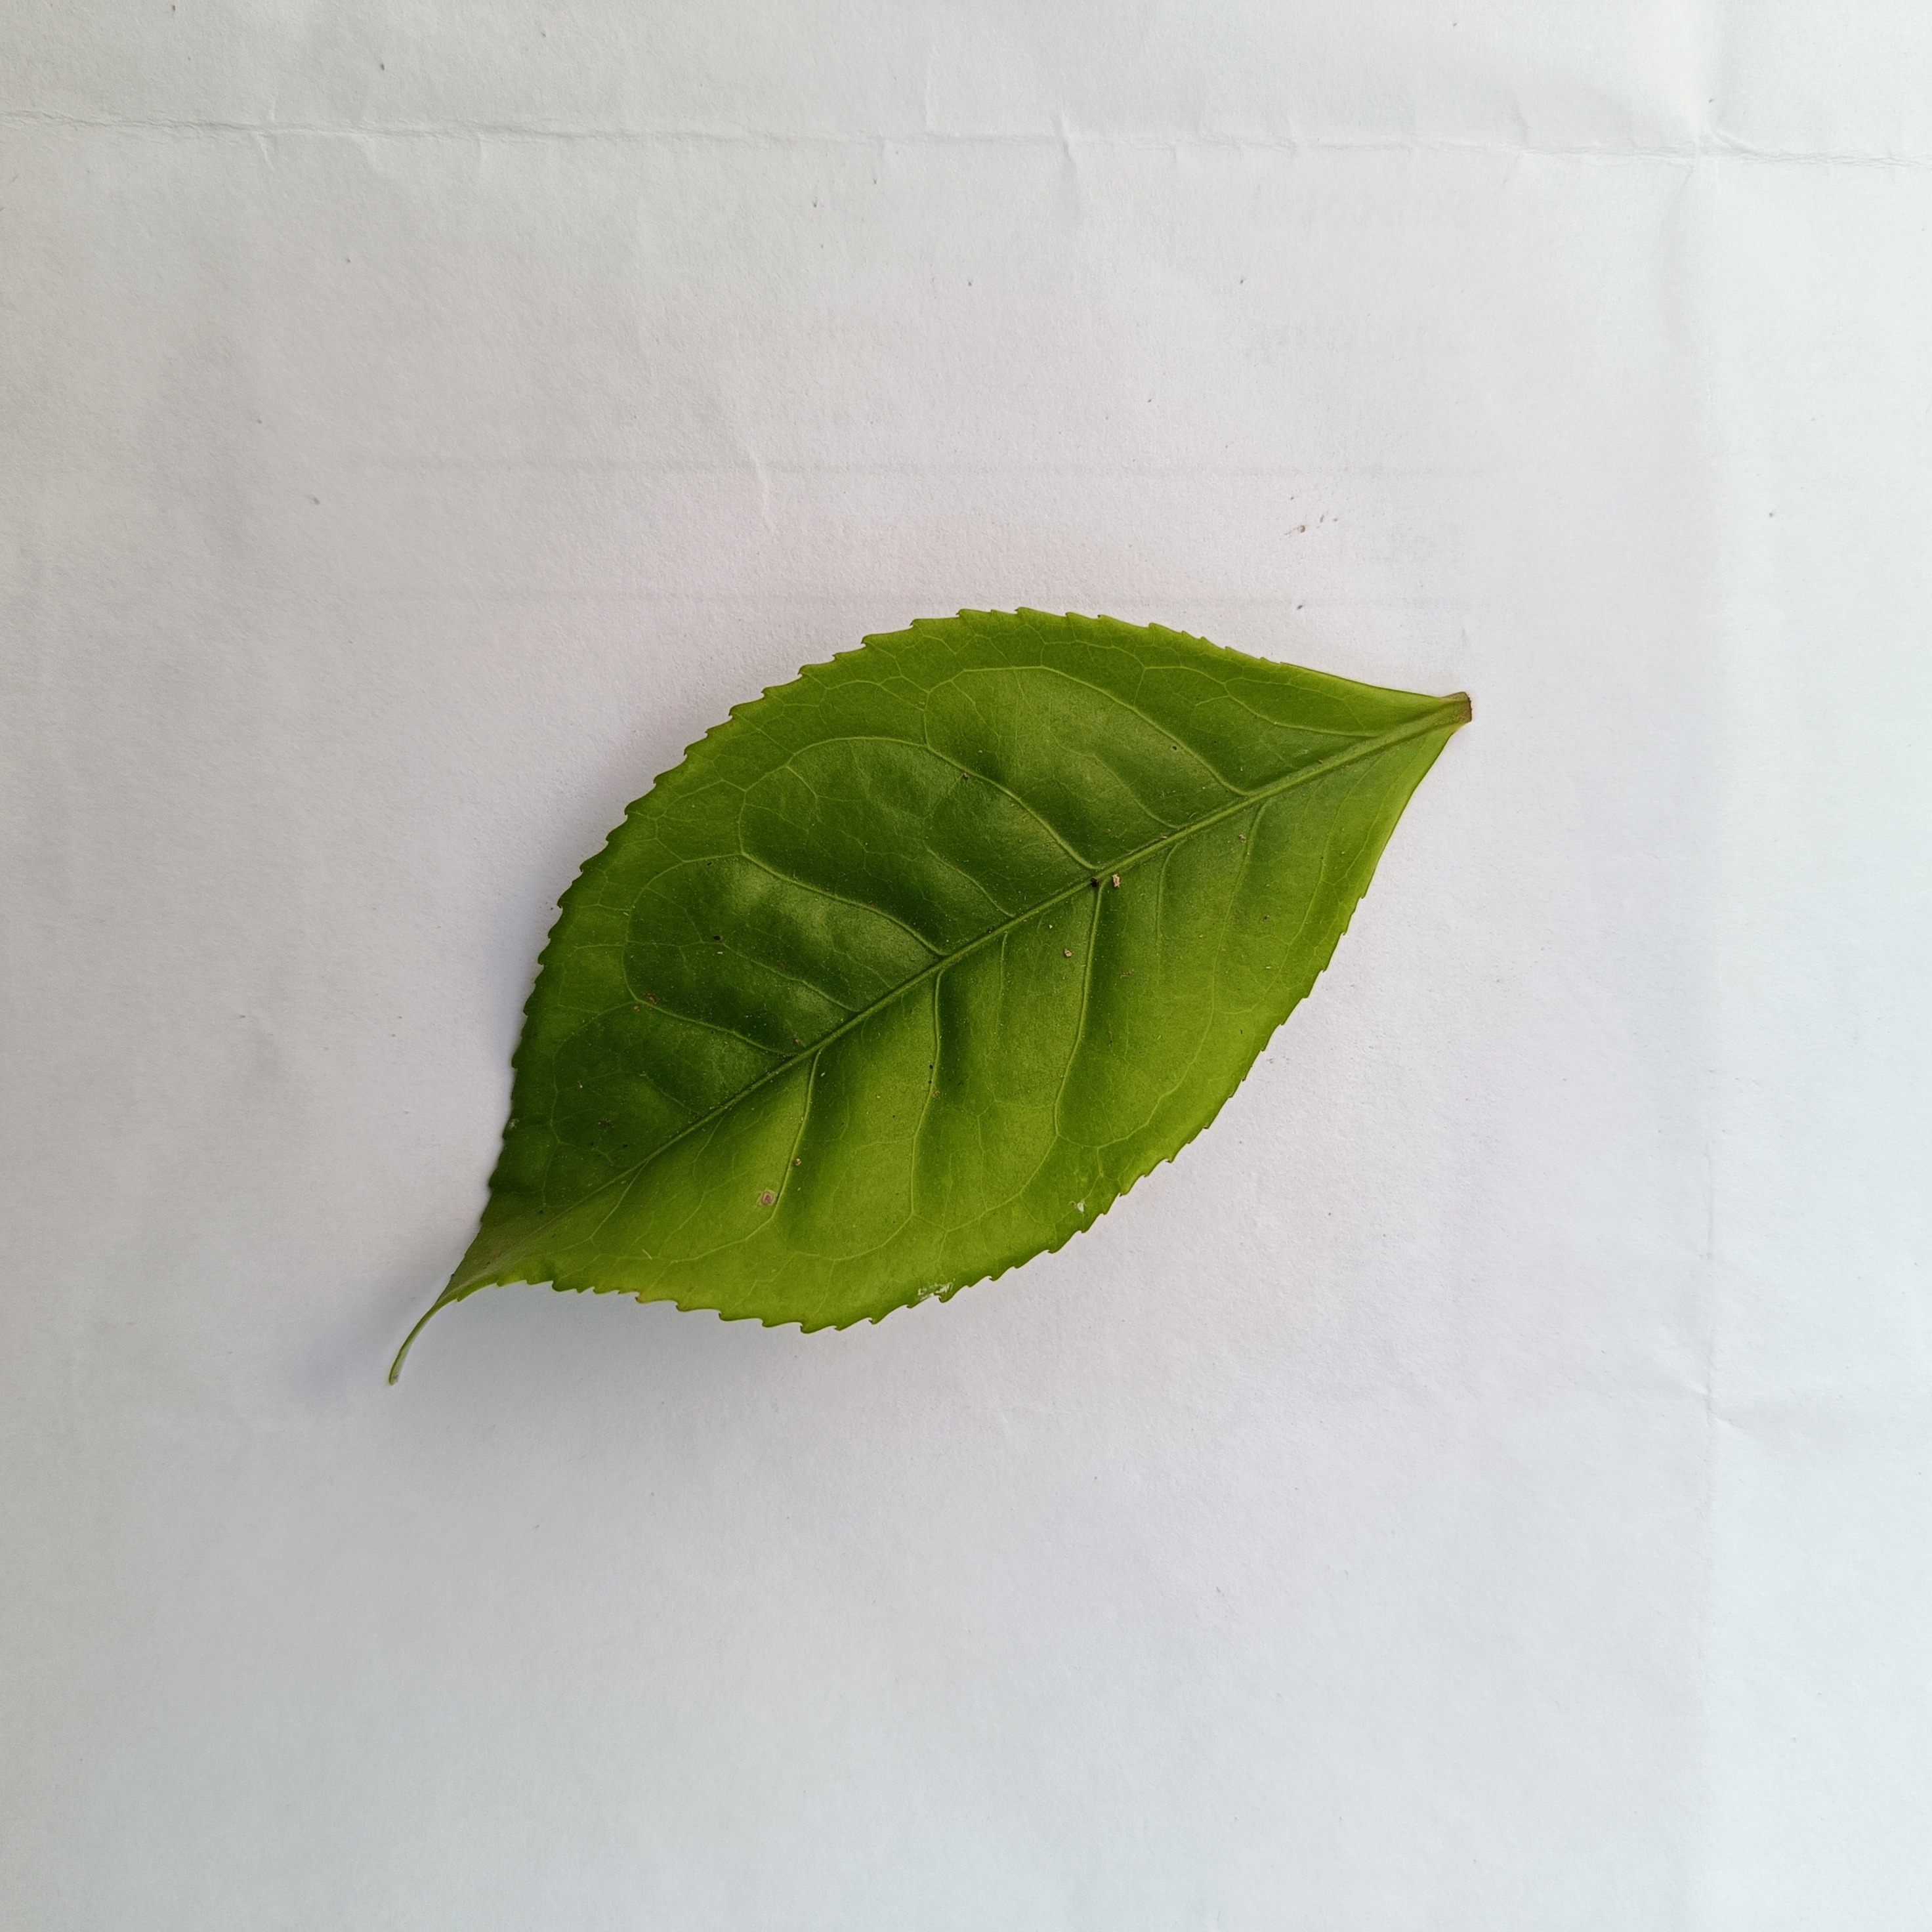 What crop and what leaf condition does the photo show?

tea, healthy
